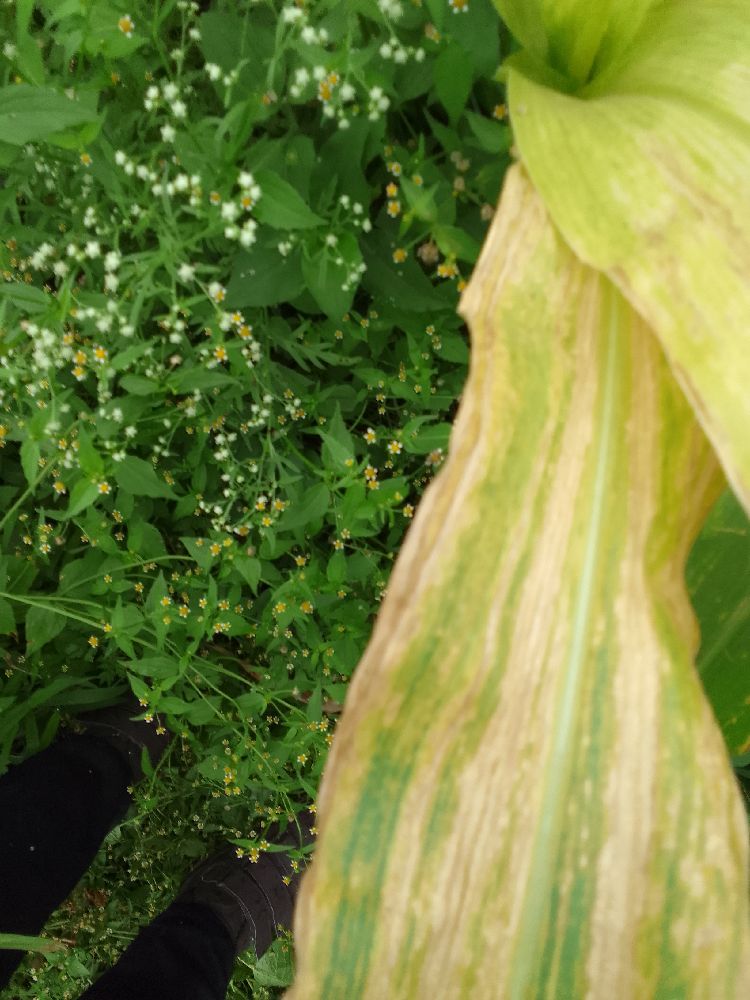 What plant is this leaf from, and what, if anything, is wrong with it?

maize, maize lethal necrosis
